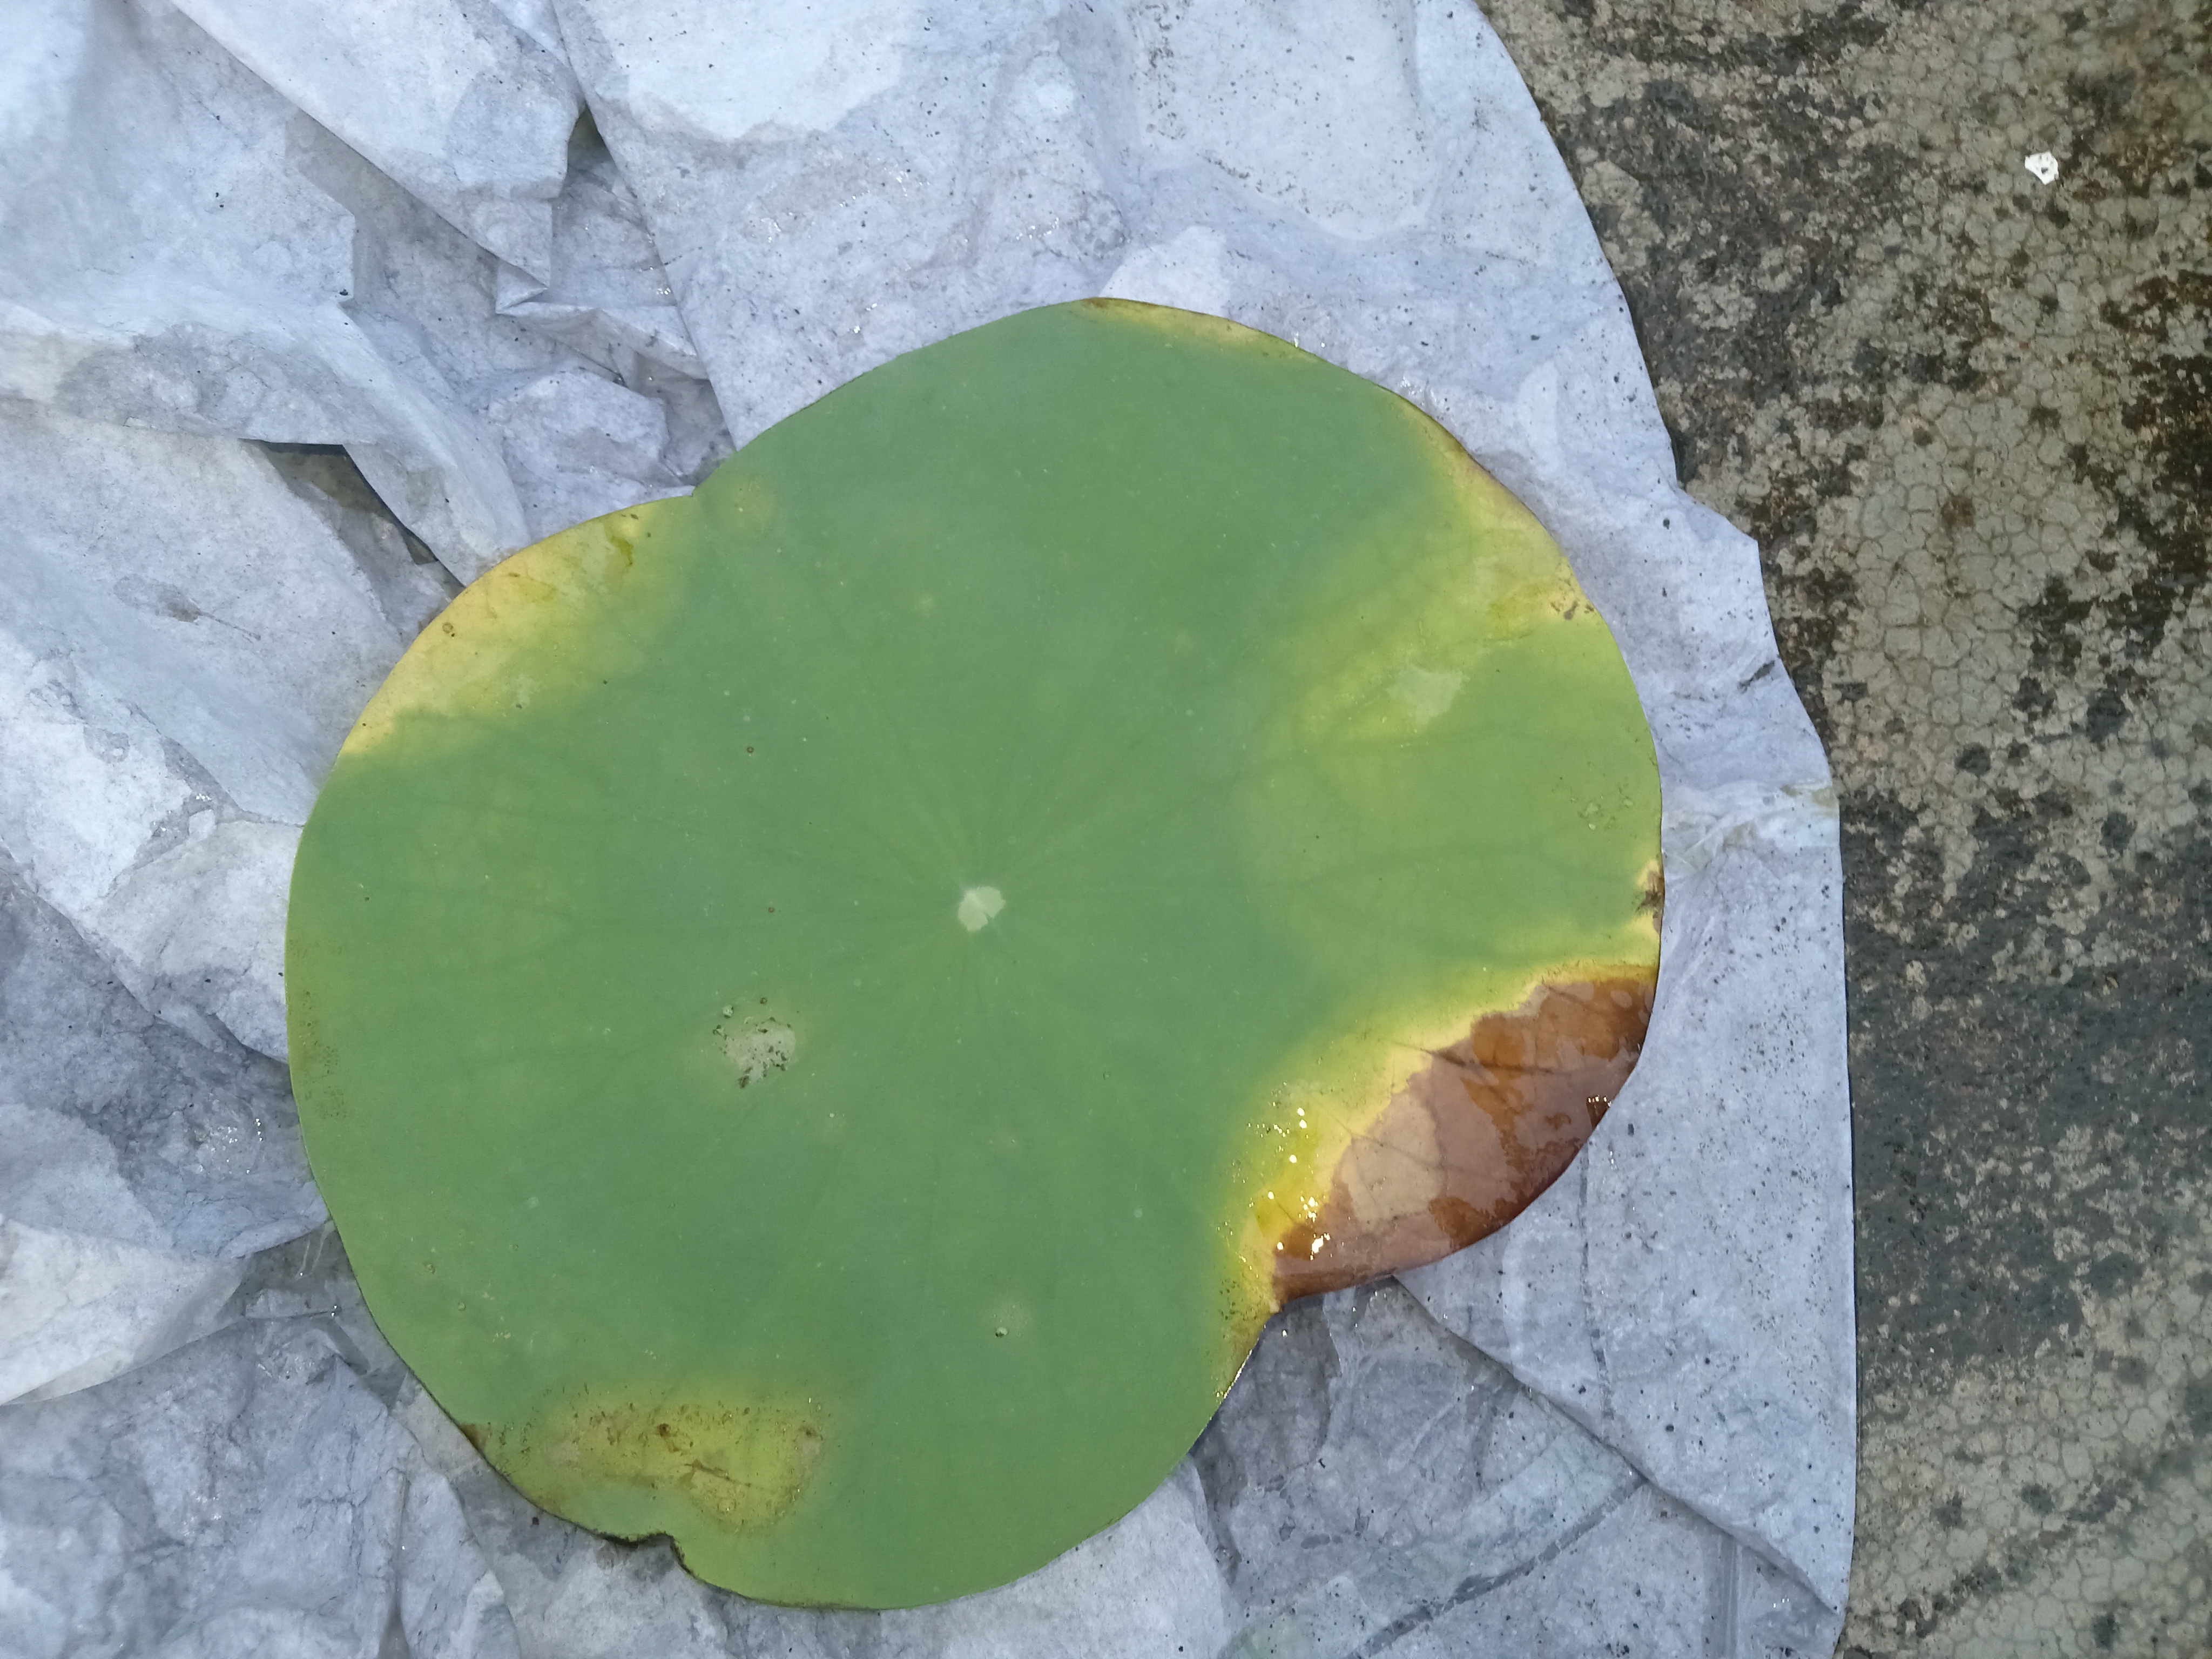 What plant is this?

lotus
